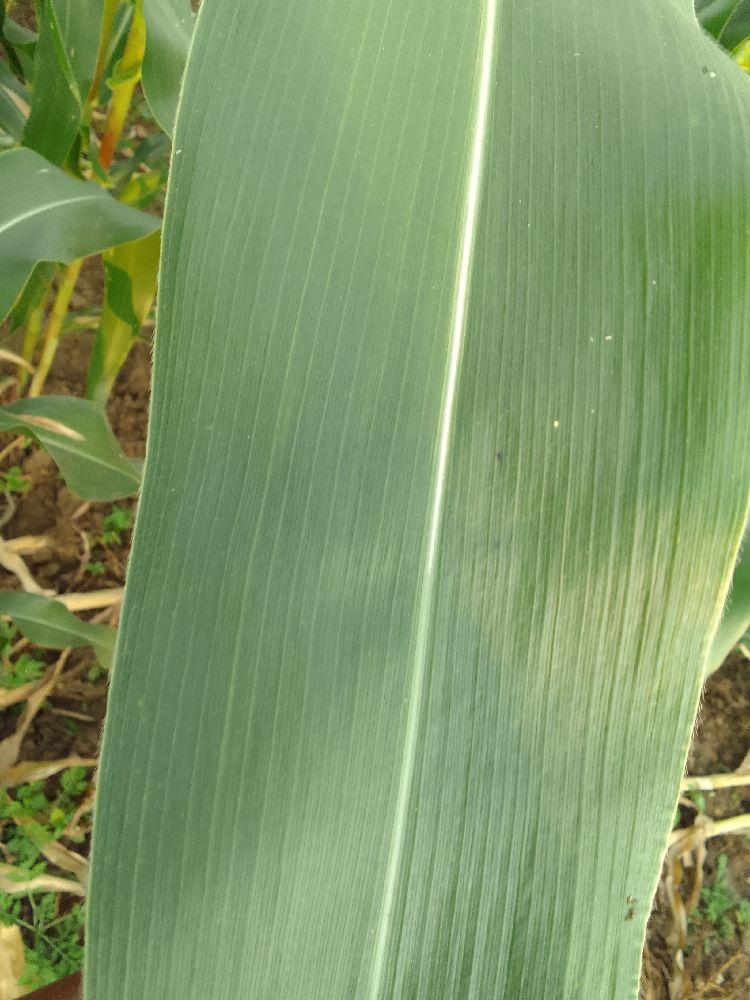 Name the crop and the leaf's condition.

maize, healthy
